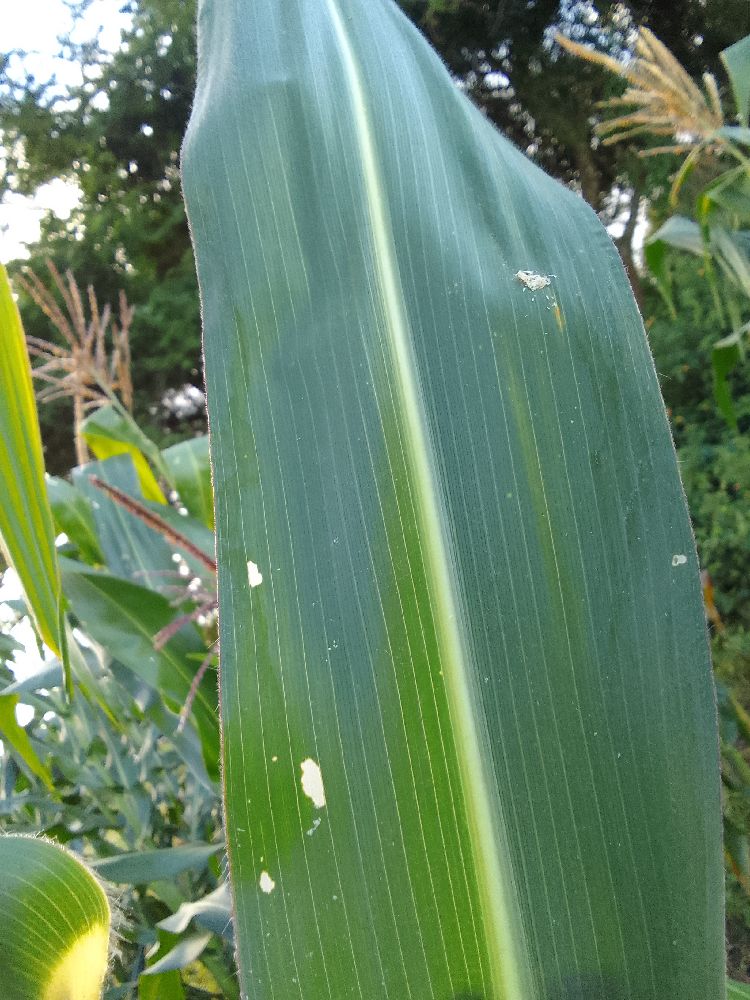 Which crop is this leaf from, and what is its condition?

maize, healthy
